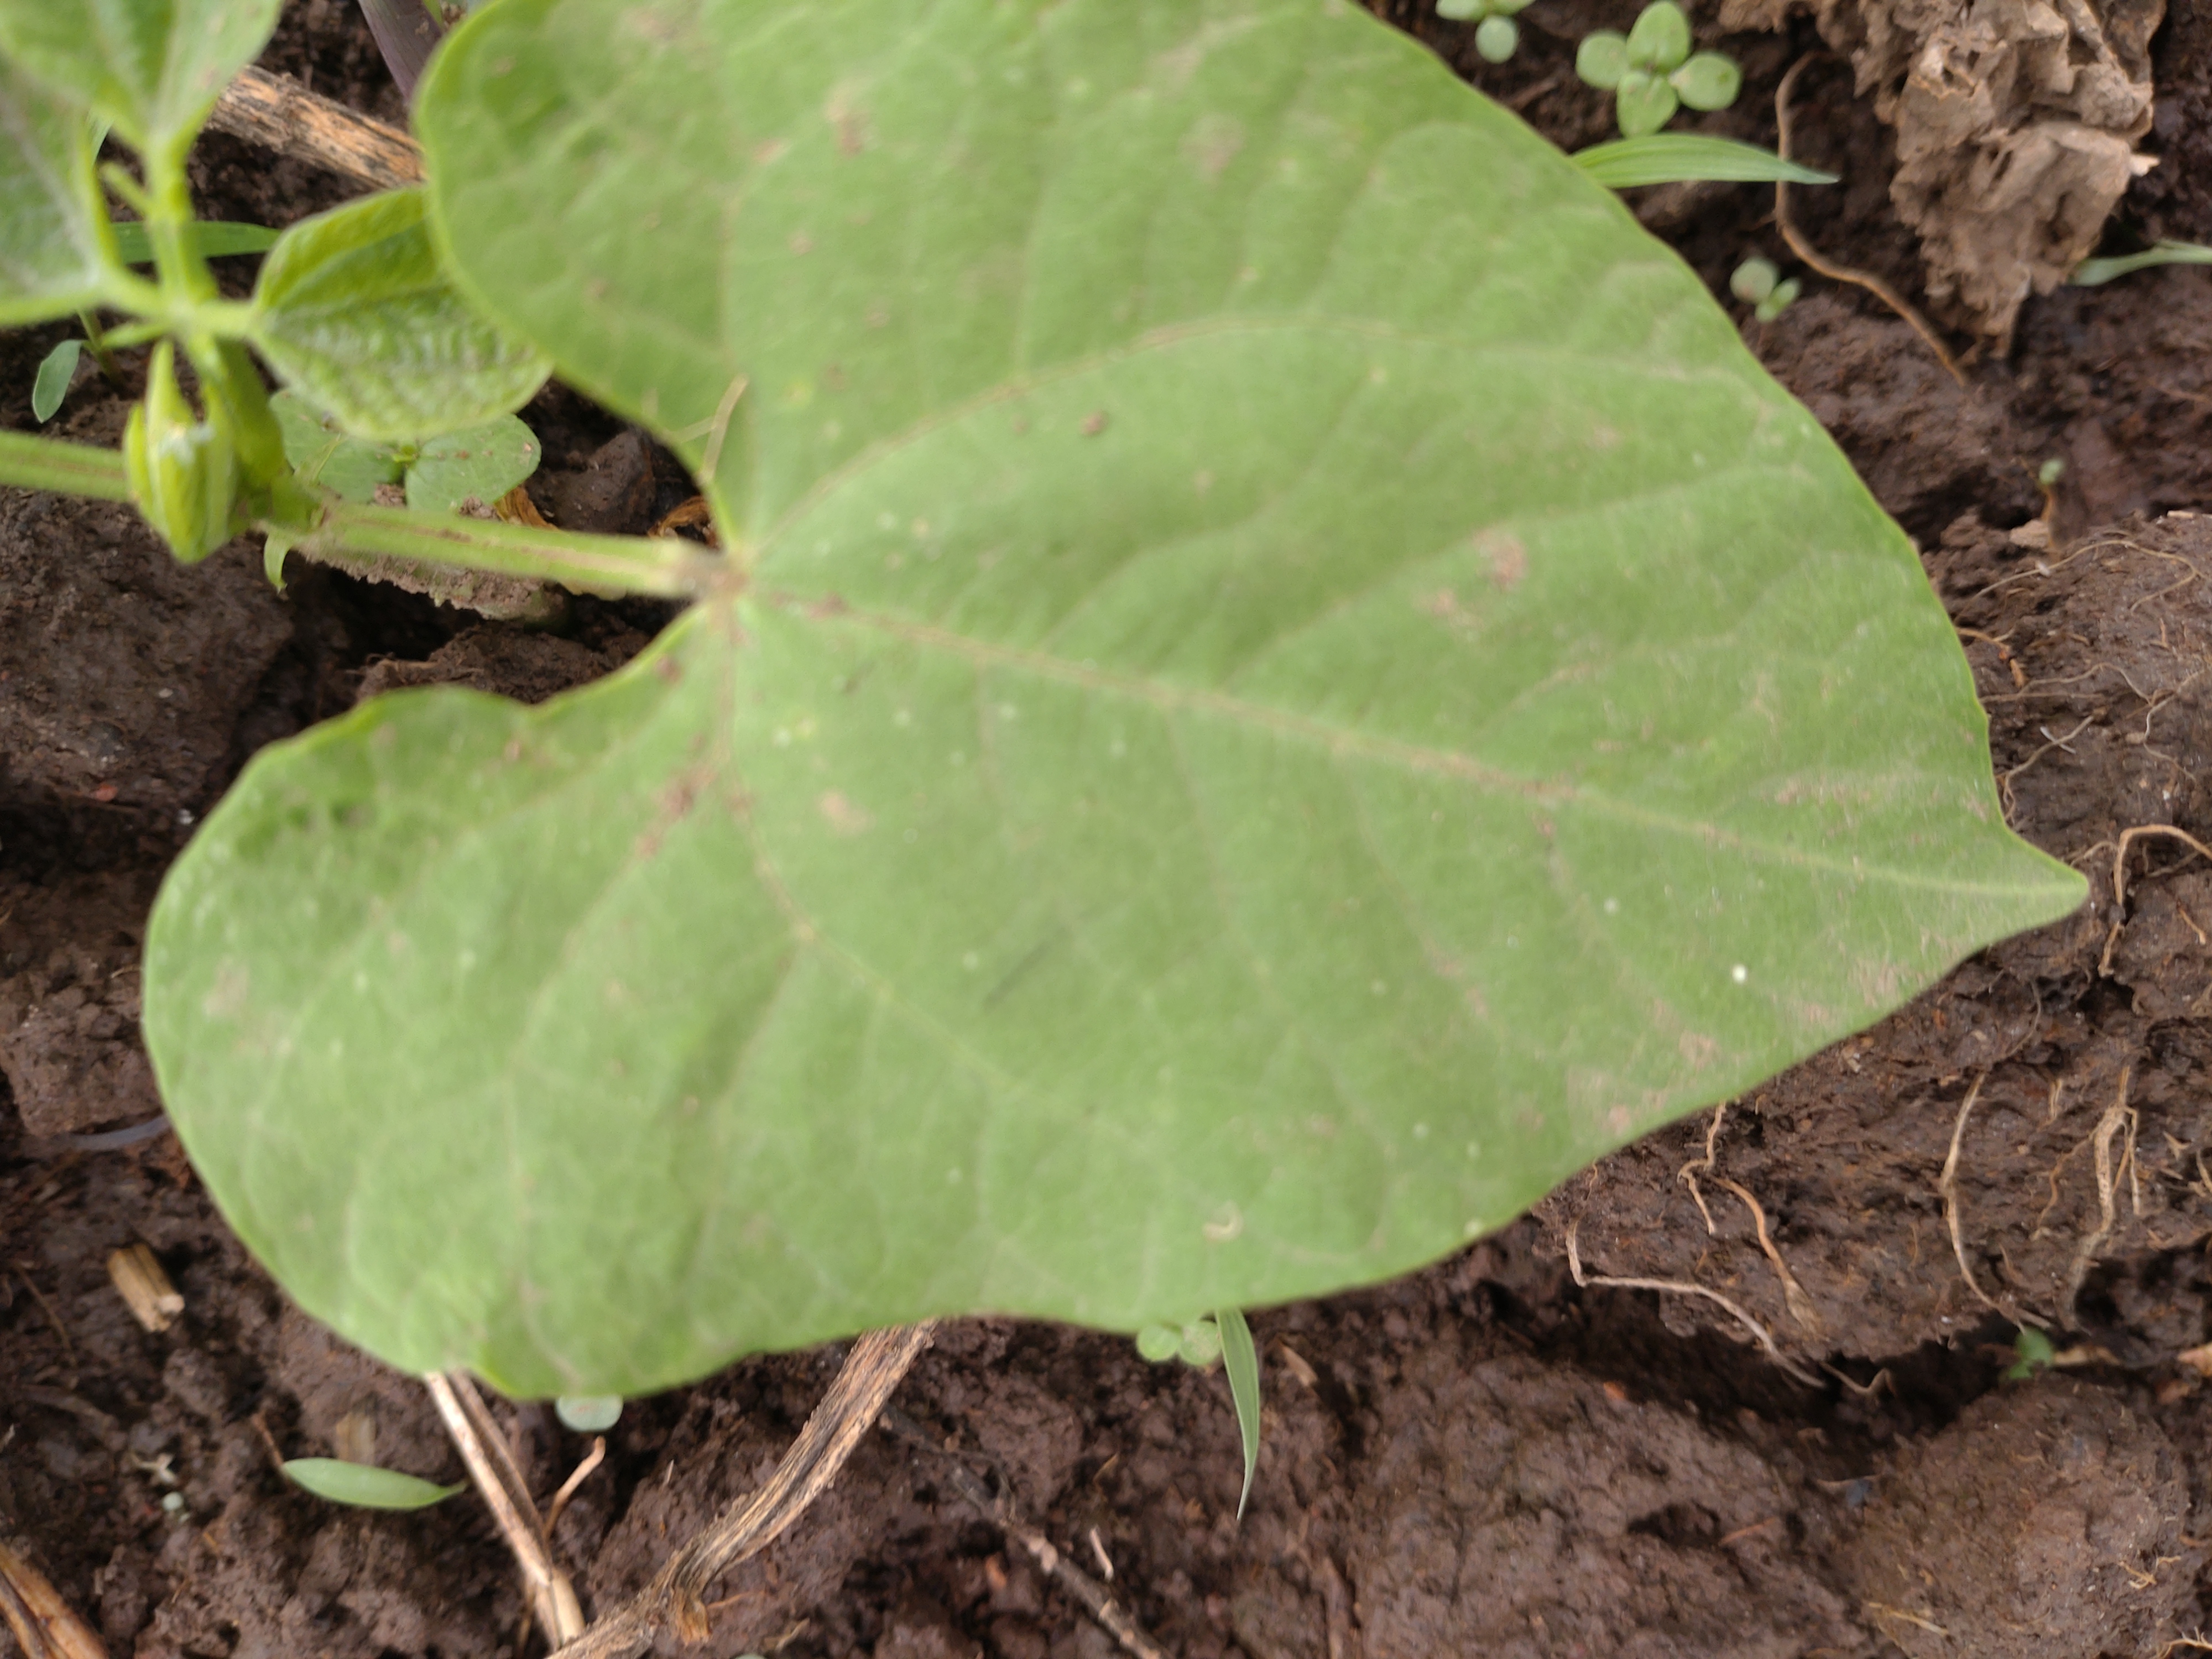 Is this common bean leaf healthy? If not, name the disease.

healthy
